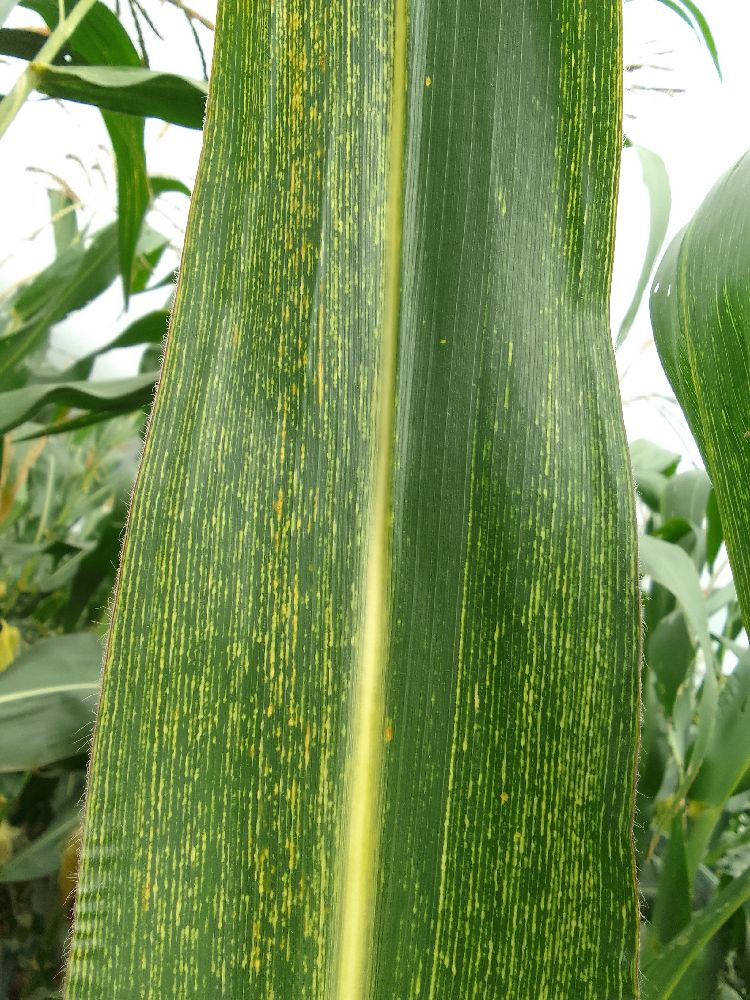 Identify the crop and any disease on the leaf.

maize, maize streak virus
